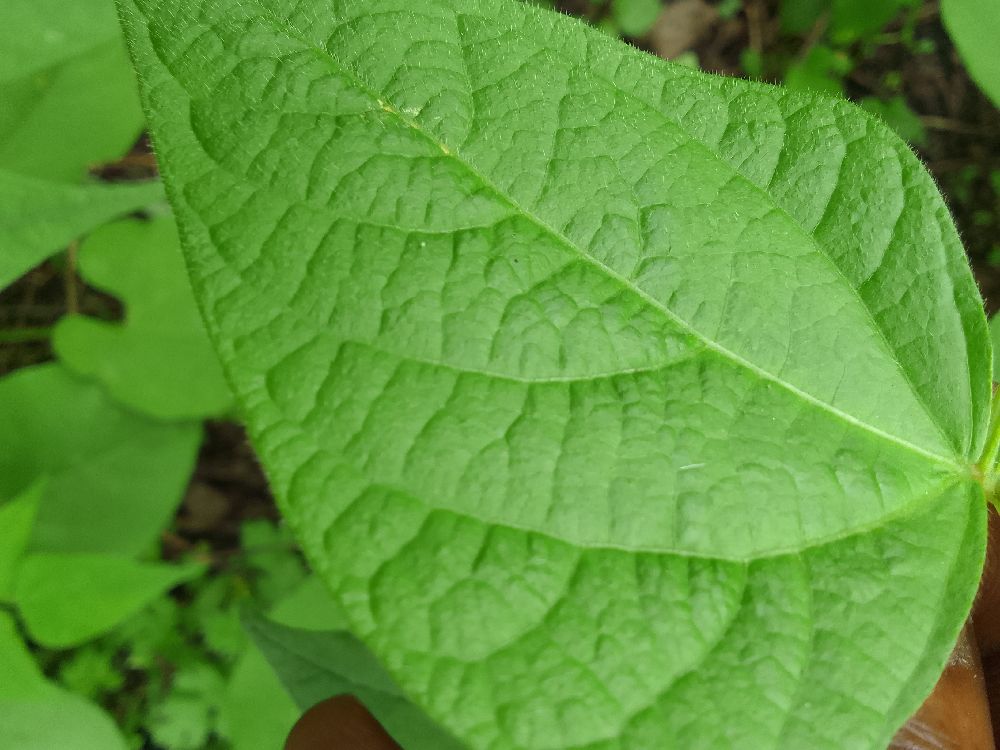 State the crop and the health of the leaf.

common bean, healthy
